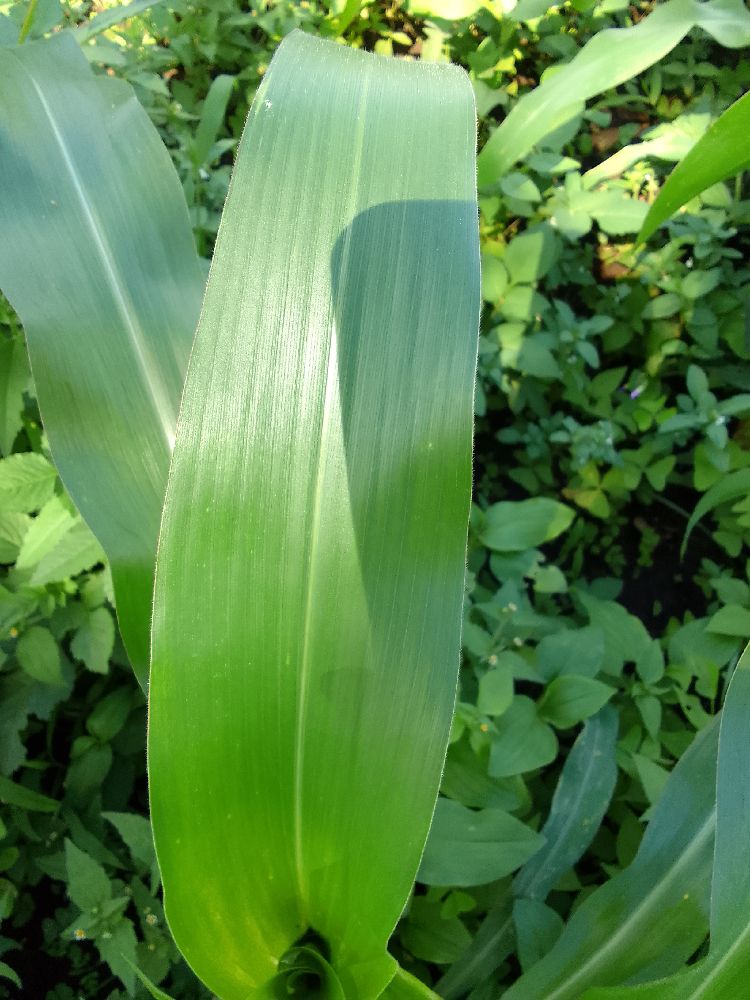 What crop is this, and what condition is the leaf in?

maize, healthy
